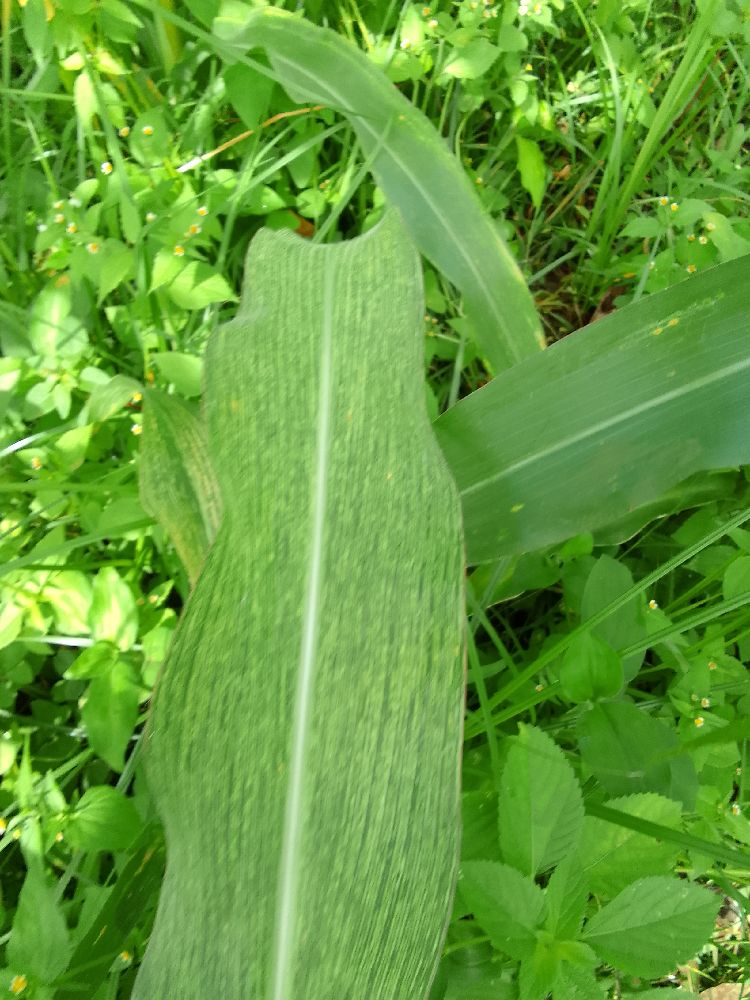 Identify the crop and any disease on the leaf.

maize, maize streak virus
